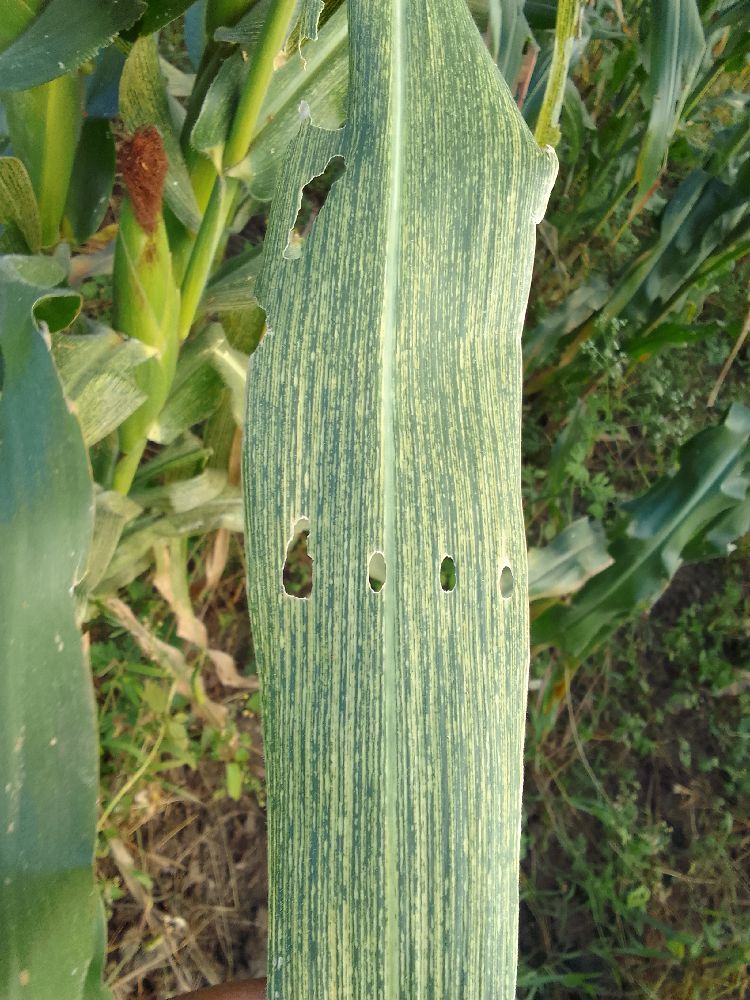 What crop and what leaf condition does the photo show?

maize, maize streak virus
